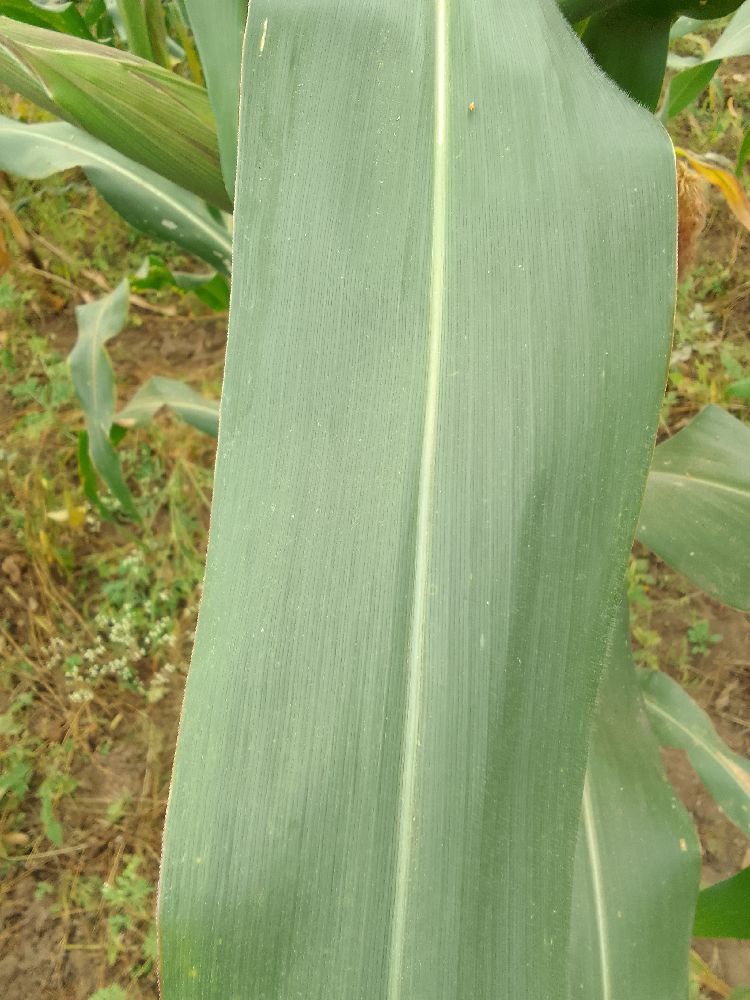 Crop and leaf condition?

maize, healthy
